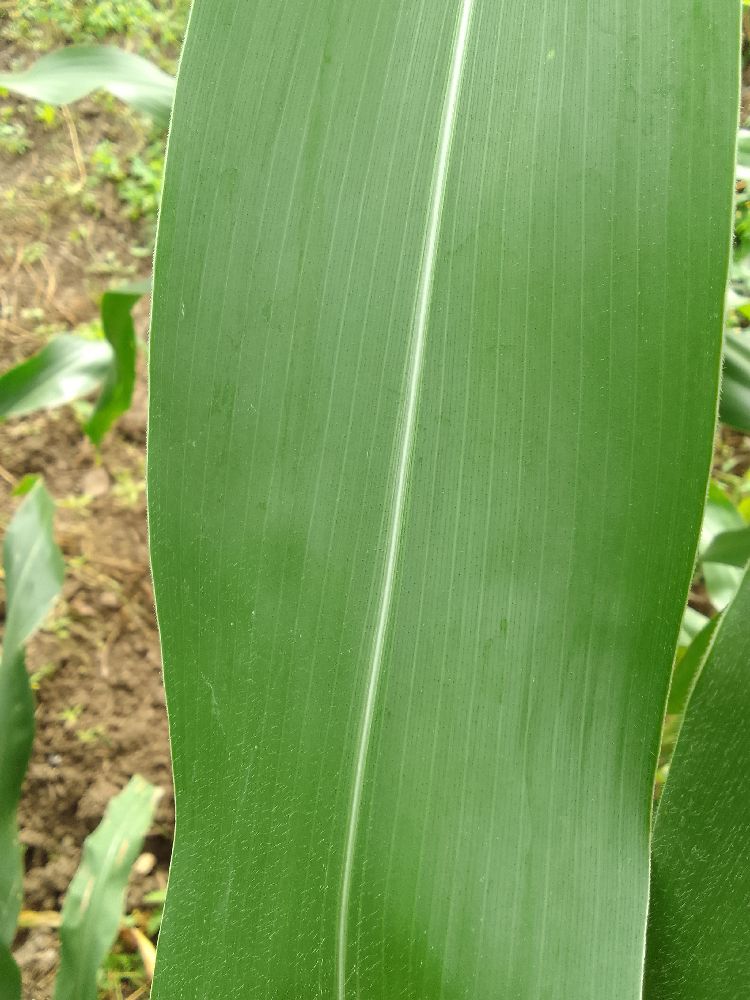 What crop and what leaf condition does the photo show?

maize, healthy
